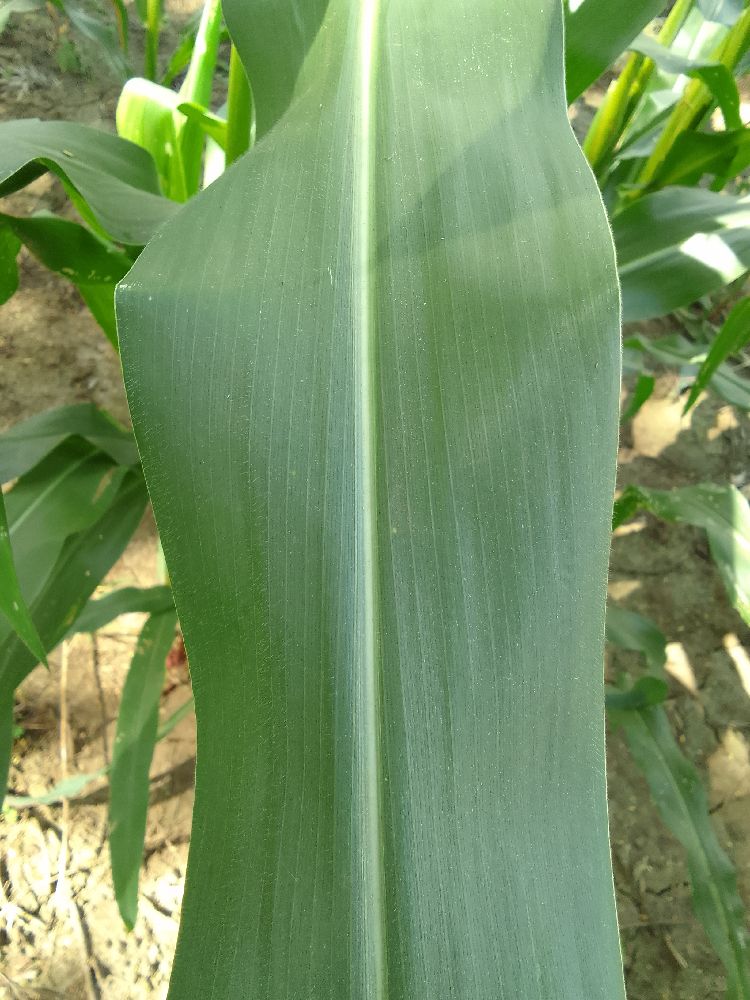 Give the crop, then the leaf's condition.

maize, healthy
